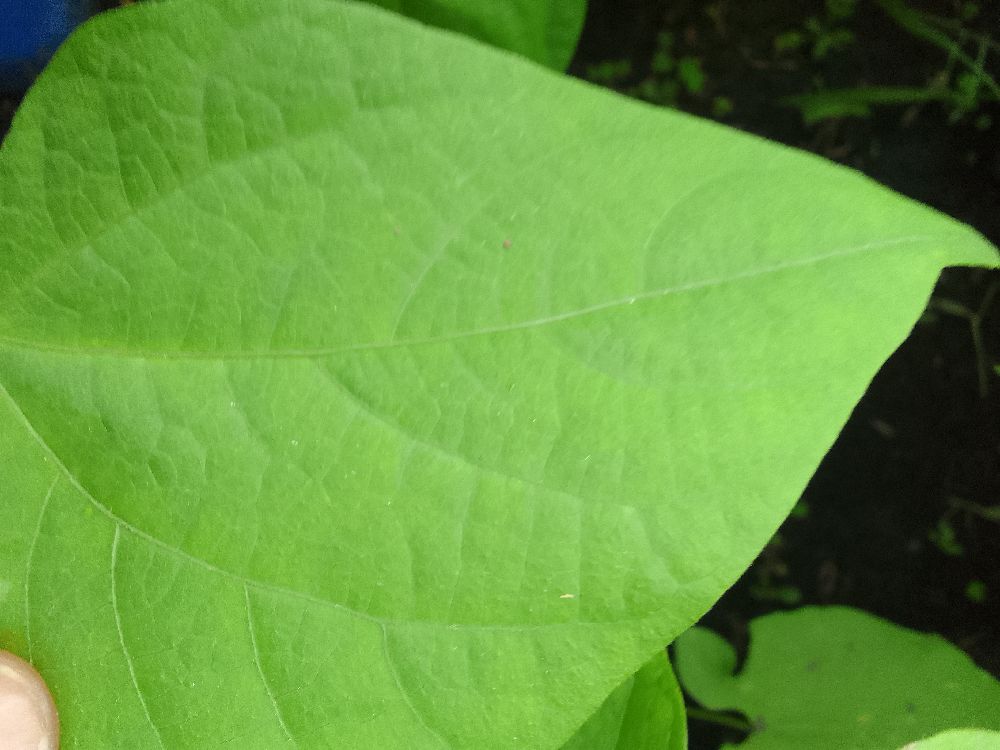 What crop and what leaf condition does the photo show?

common bean, healthy
